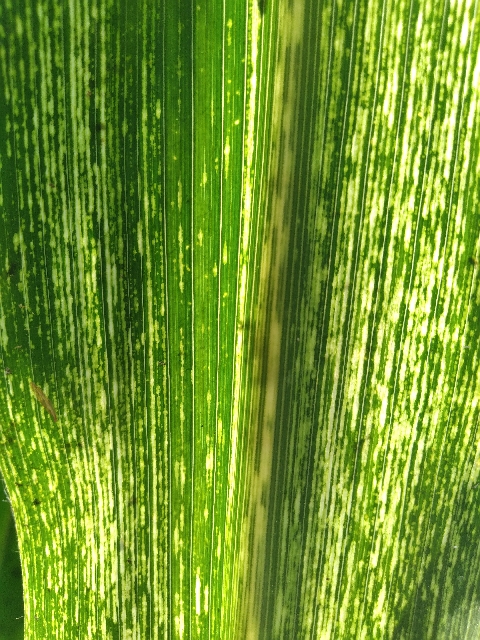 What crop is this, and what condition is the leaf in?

maize, maize streak virus
